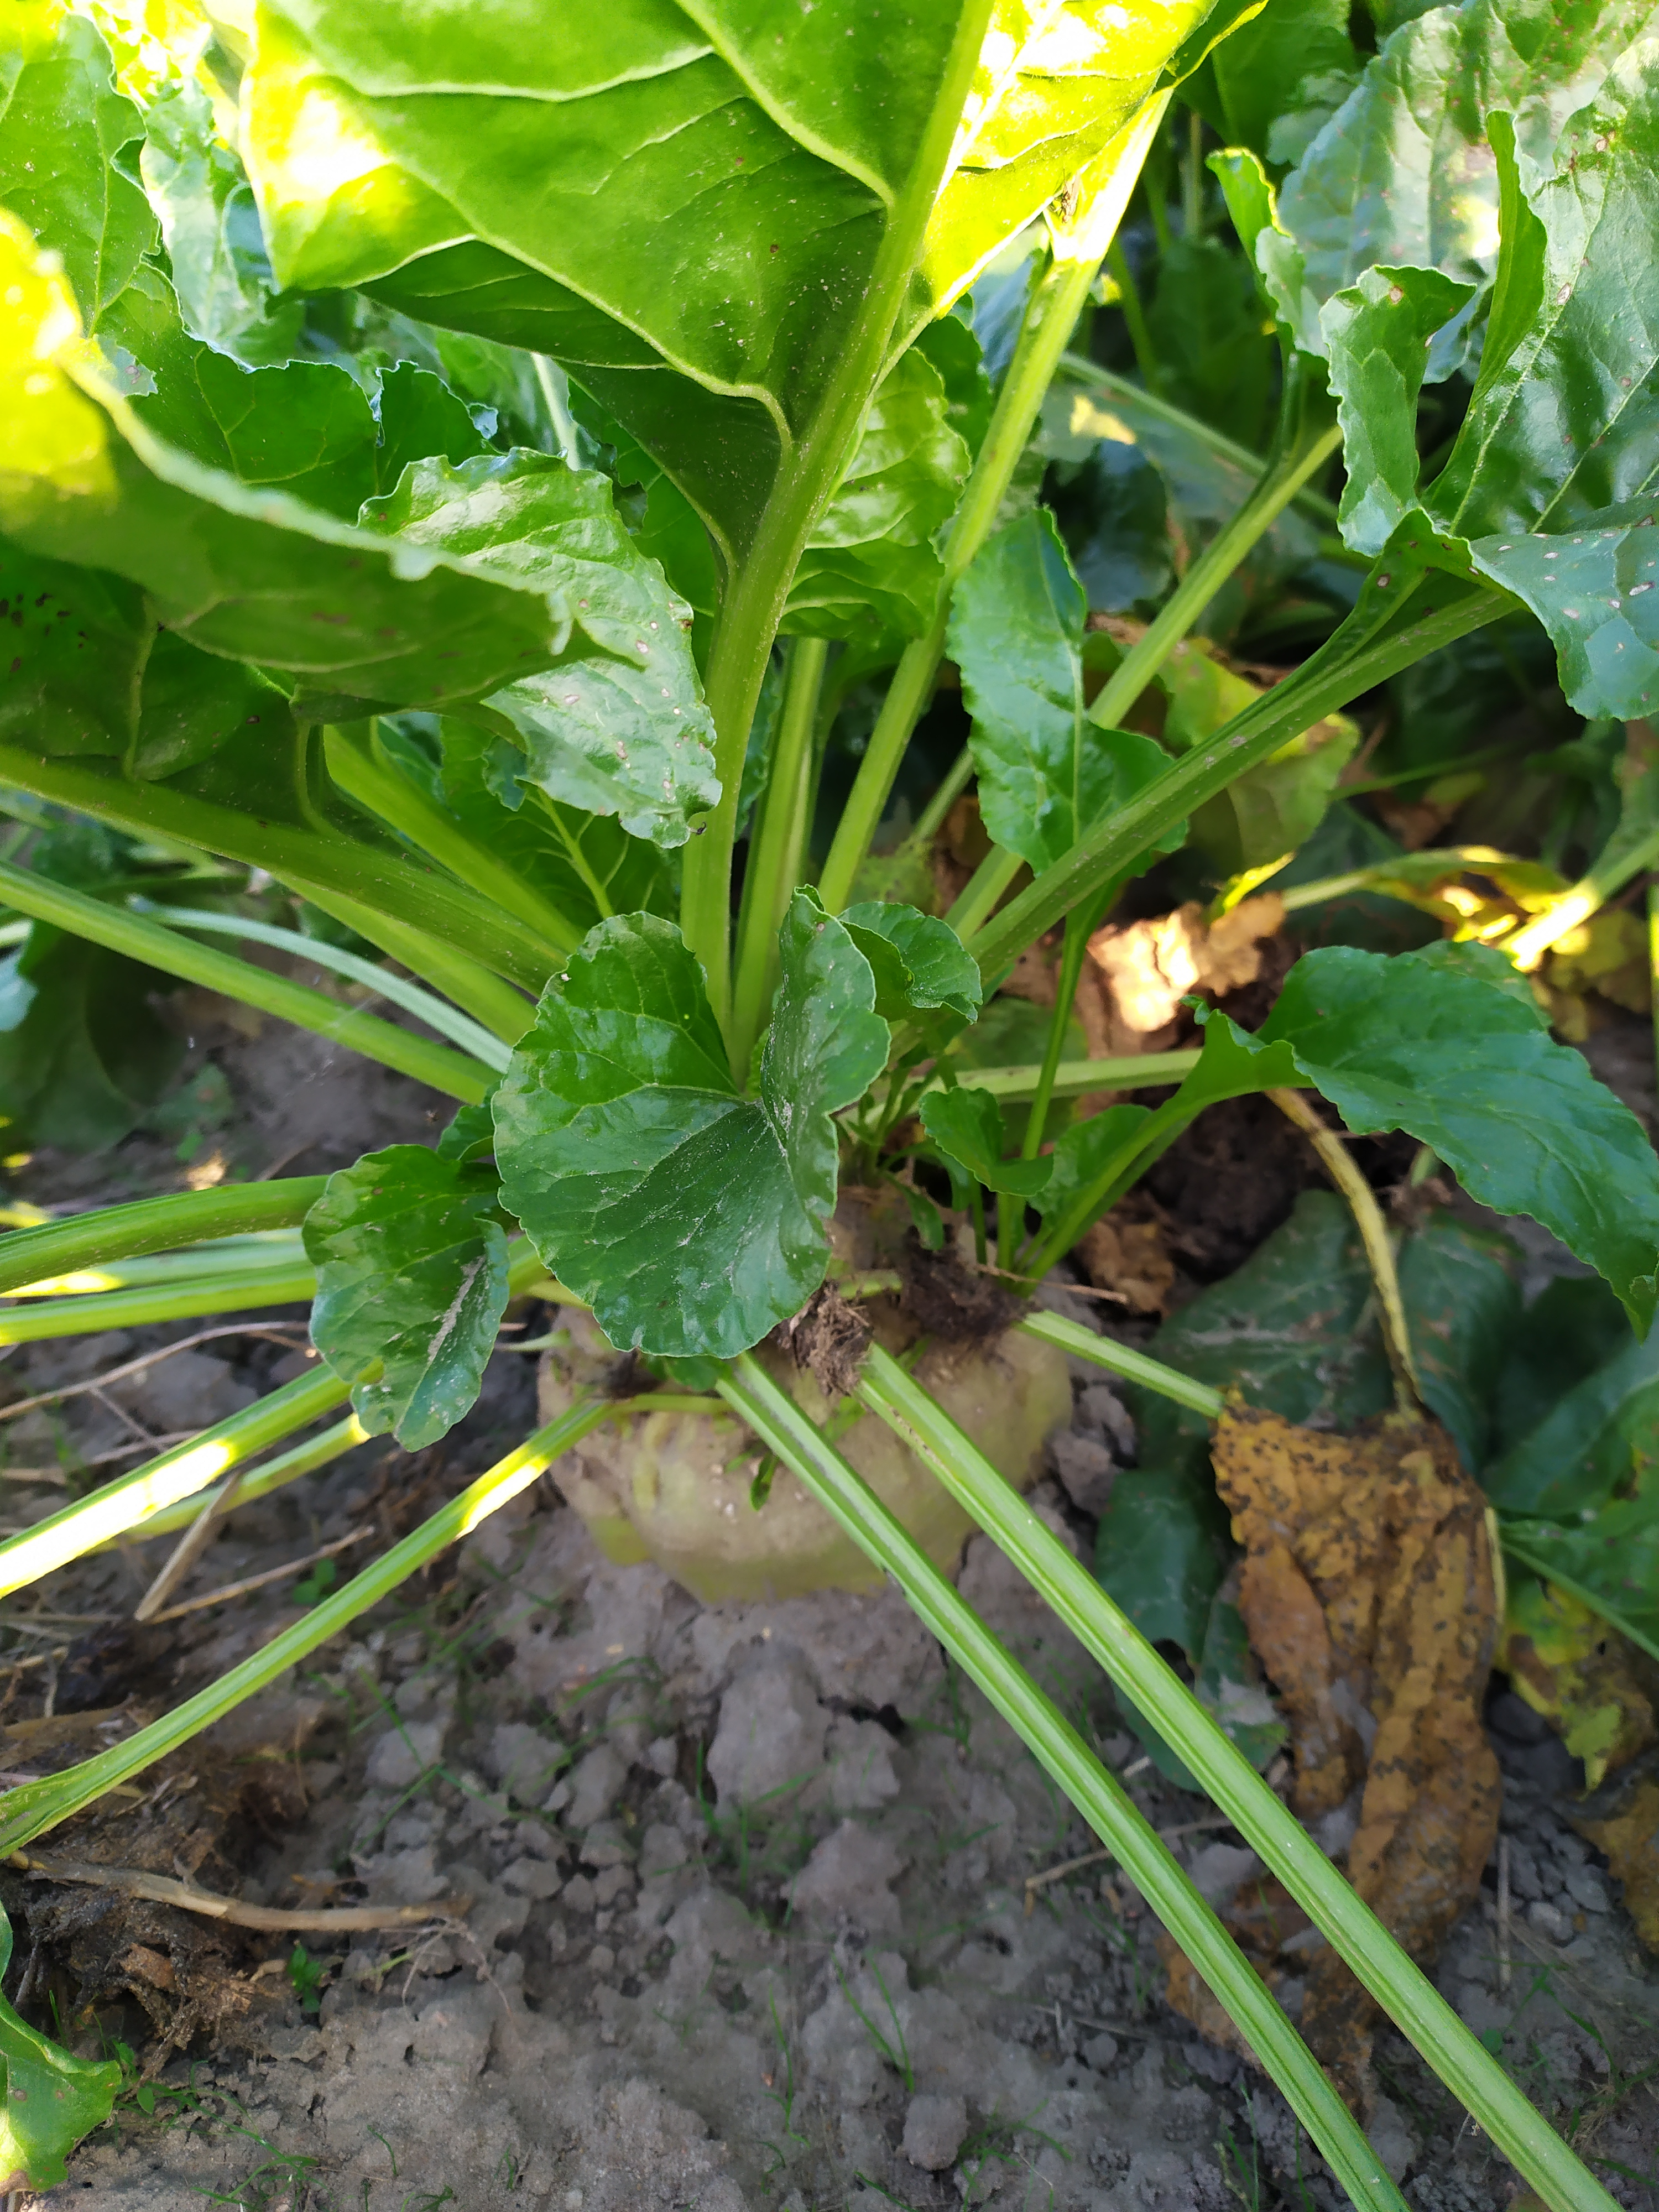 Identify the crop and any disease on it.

beet, cercospora
